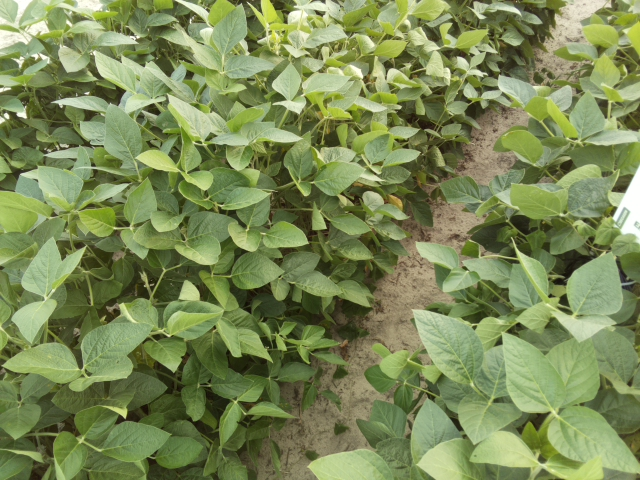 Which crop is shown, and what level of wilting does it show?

soybean, leaves with no wilting
